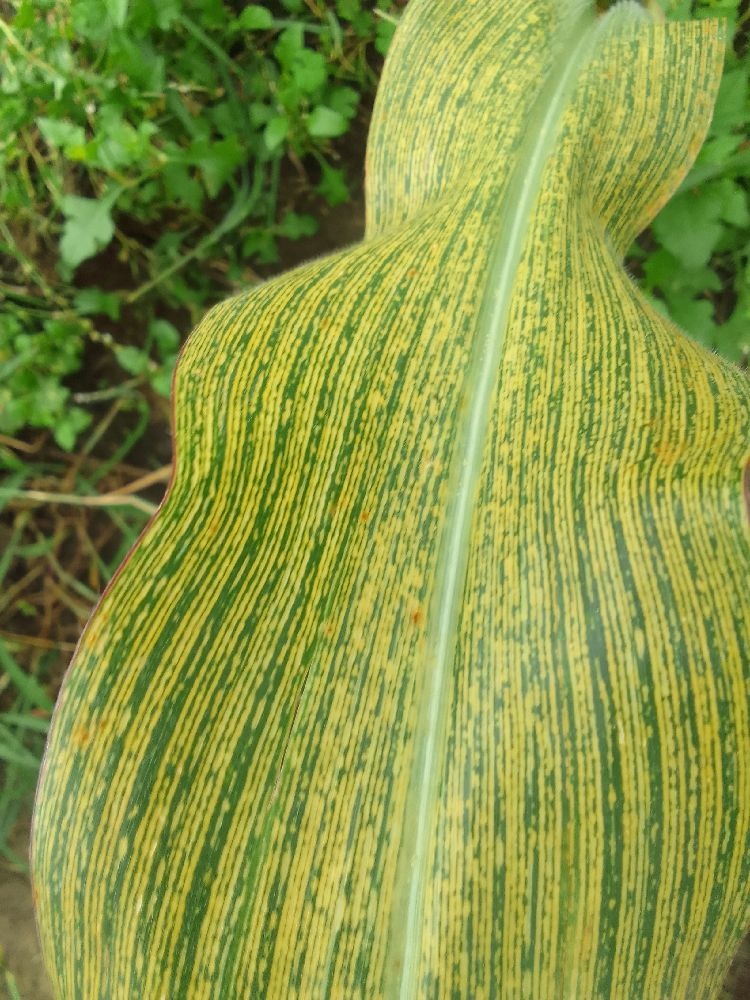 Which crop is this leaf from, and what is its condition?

maize, maize streak virus
